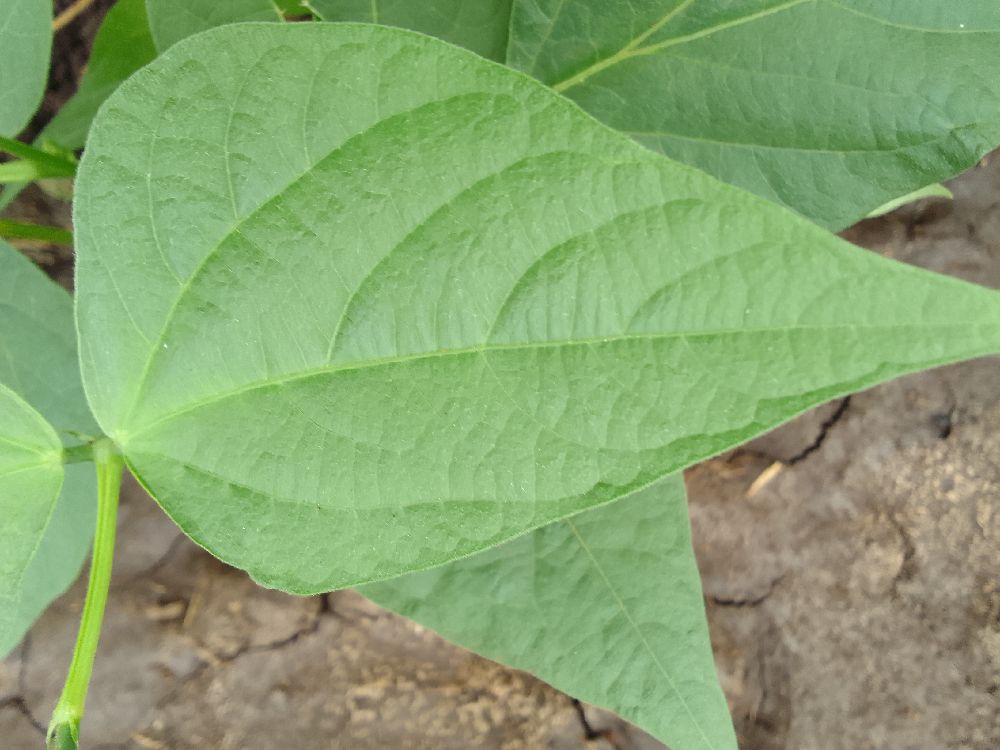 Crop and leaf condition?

common bean, healthy
